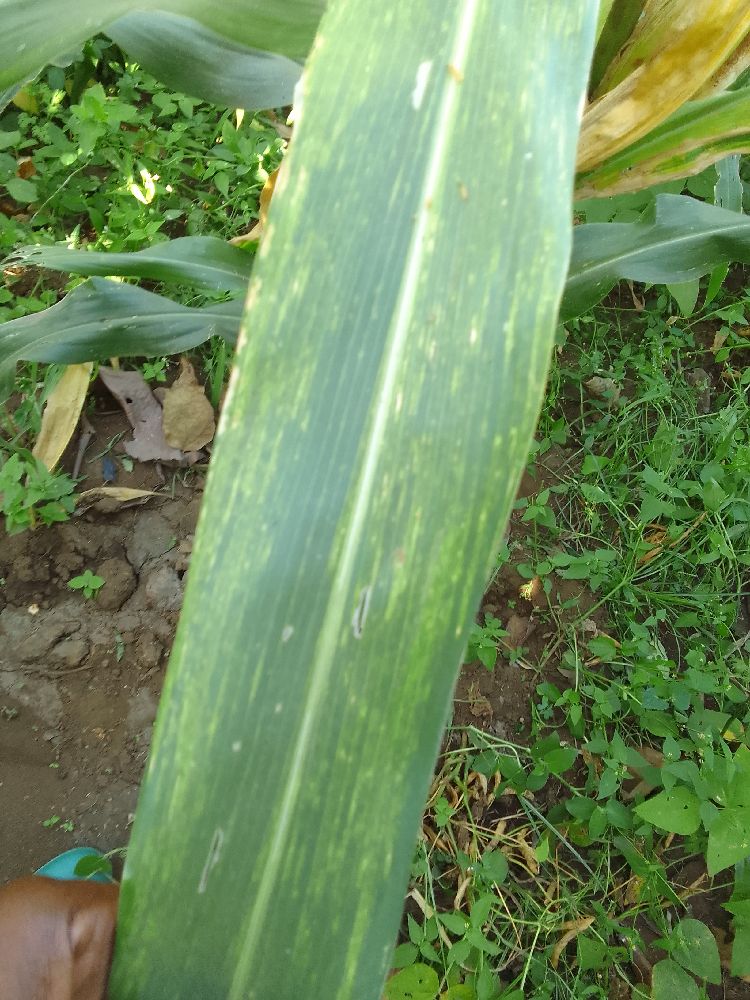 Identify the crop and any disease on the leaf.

maize, maize lethal necrosis
